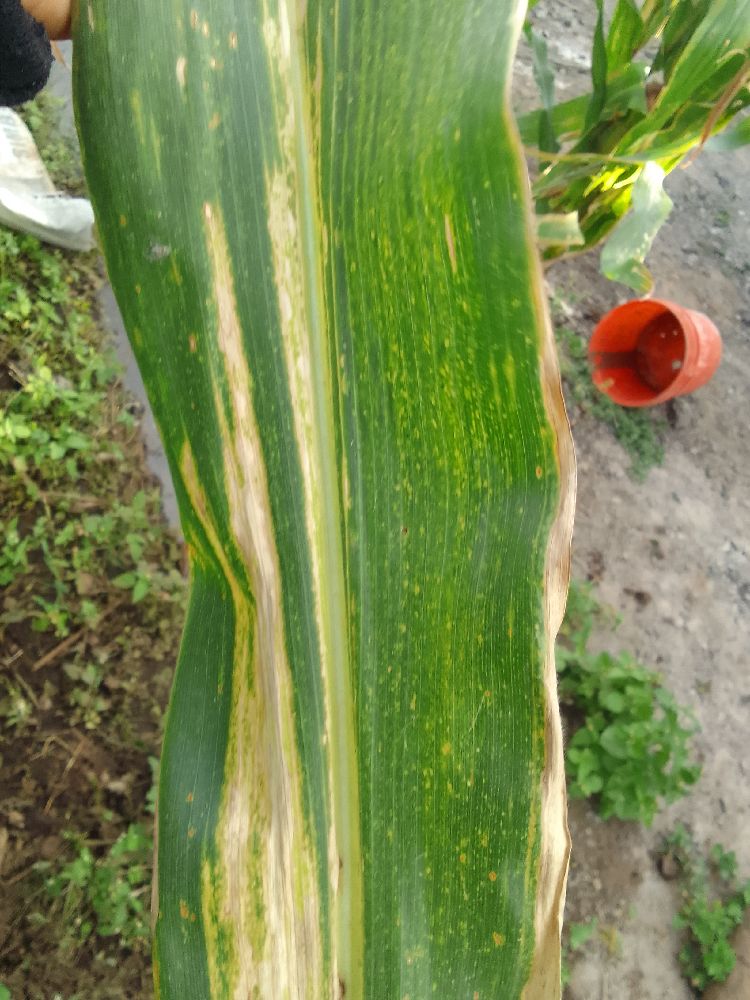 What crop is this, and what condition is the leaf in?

maize, maize lethal necrosis
